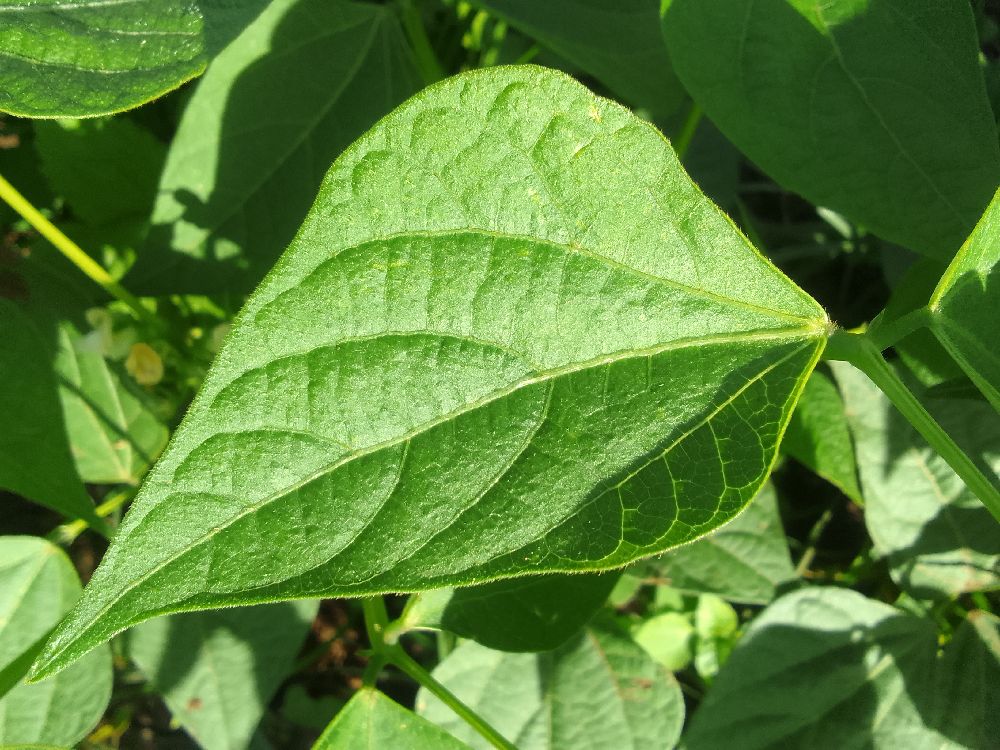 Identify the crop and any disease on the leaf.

common bean, healthy
